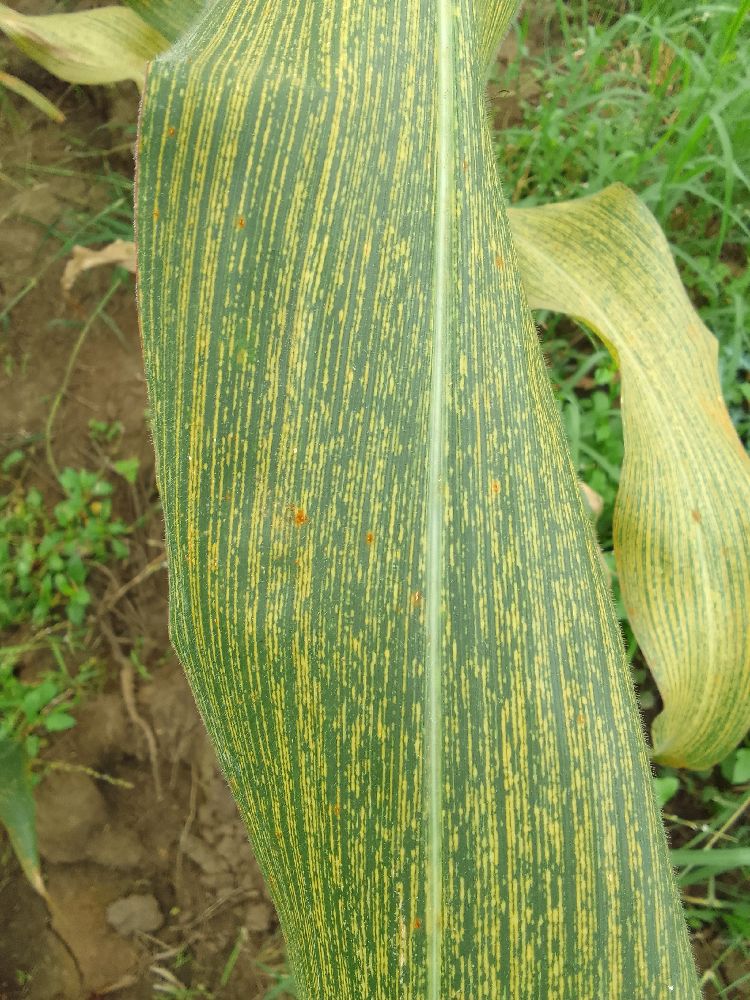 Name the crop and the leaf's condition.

maize, maize streak virus
